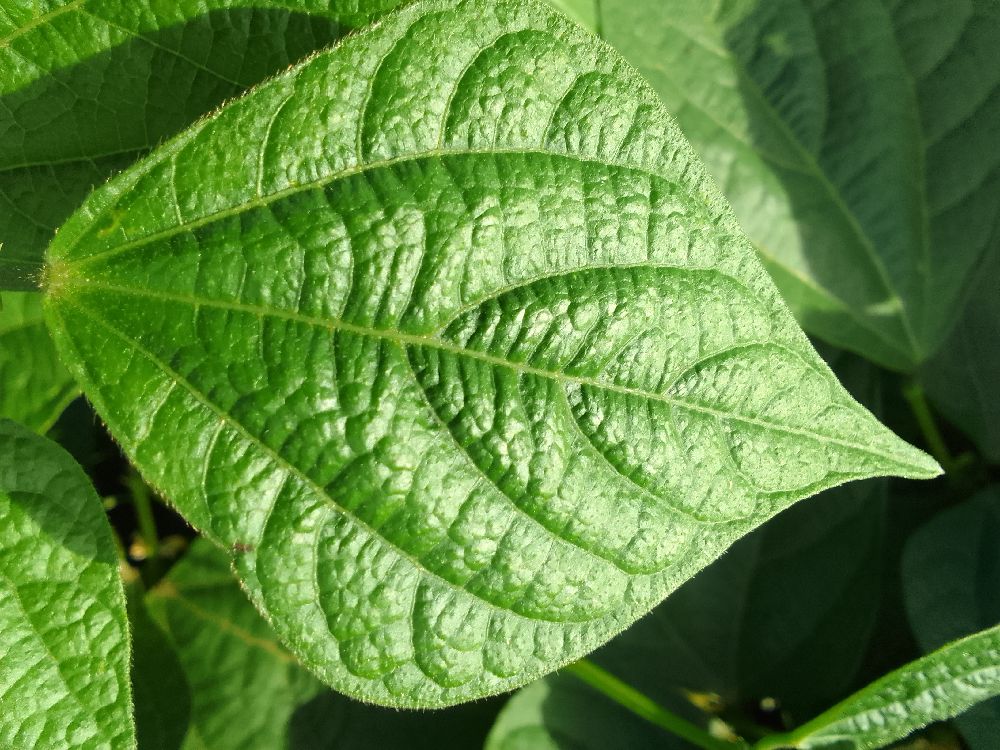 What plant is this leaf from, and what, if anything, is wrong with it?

common bean, healthy
